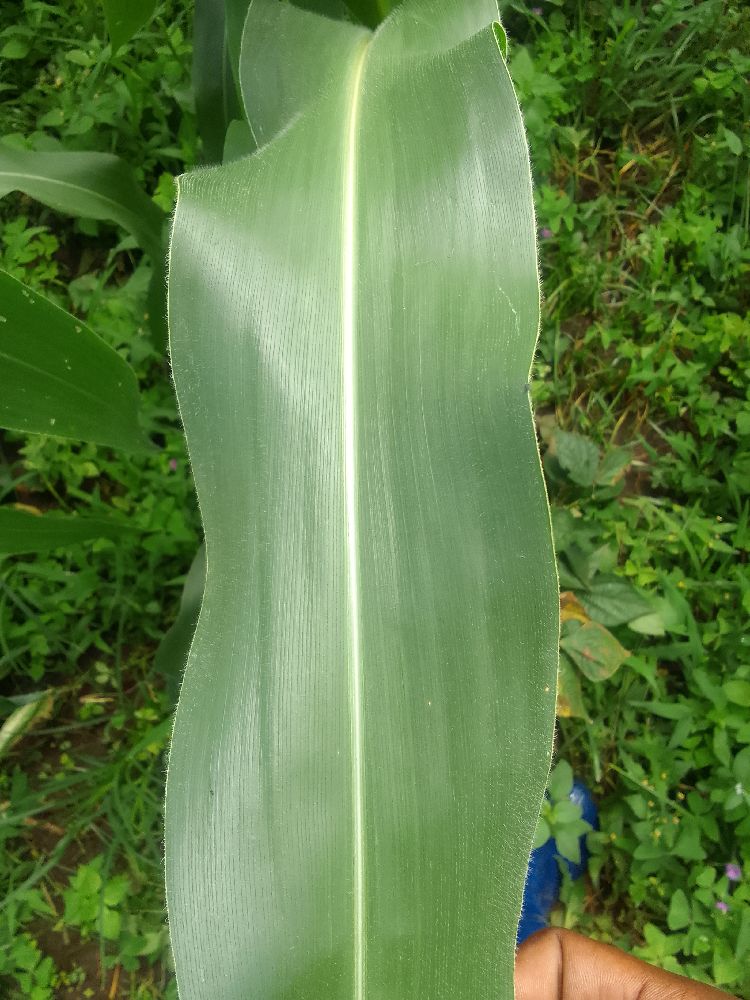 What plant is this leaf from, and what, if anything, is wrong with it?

maize, healthy
